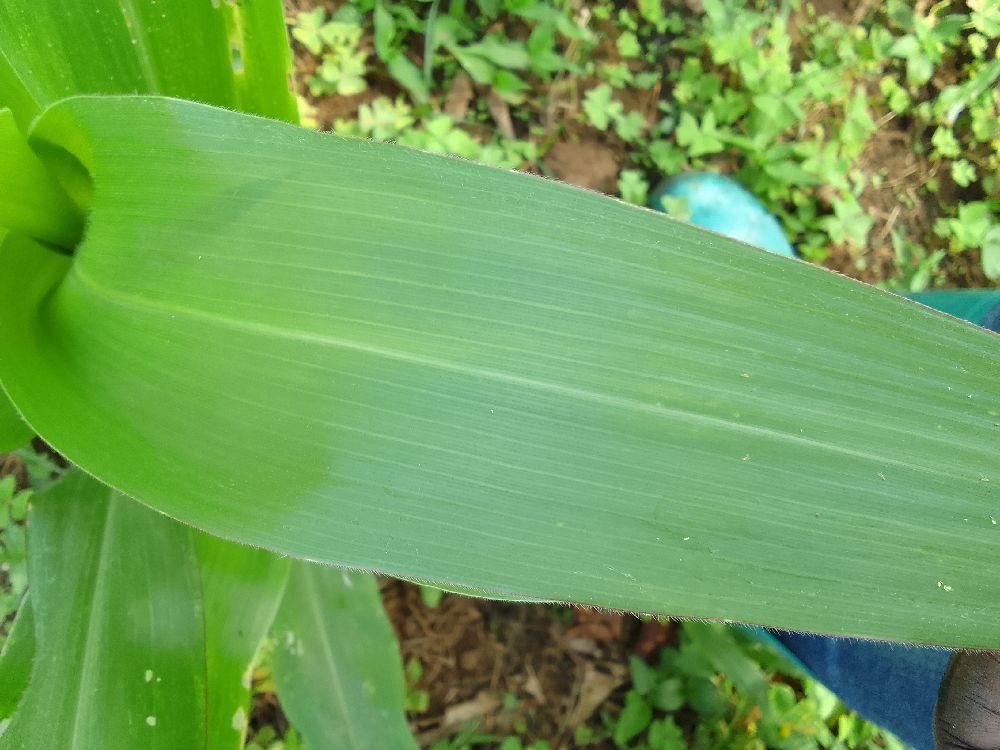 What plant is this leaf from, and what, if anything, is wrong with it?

maize, healthy
